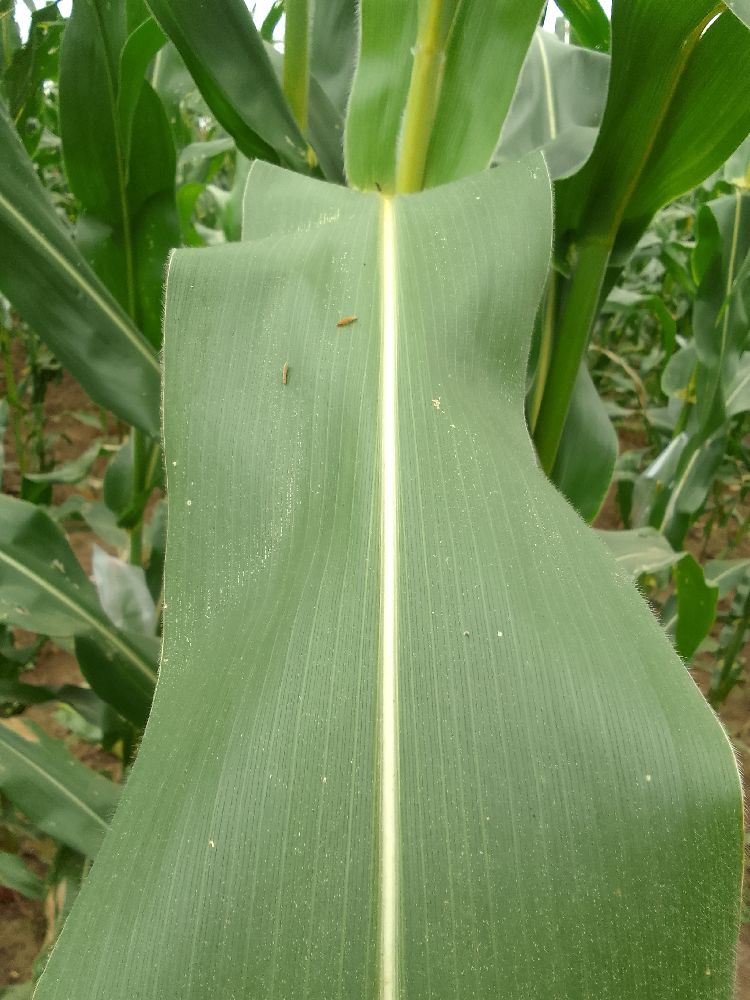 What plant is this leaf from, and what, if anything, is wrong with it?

maize, healthy
